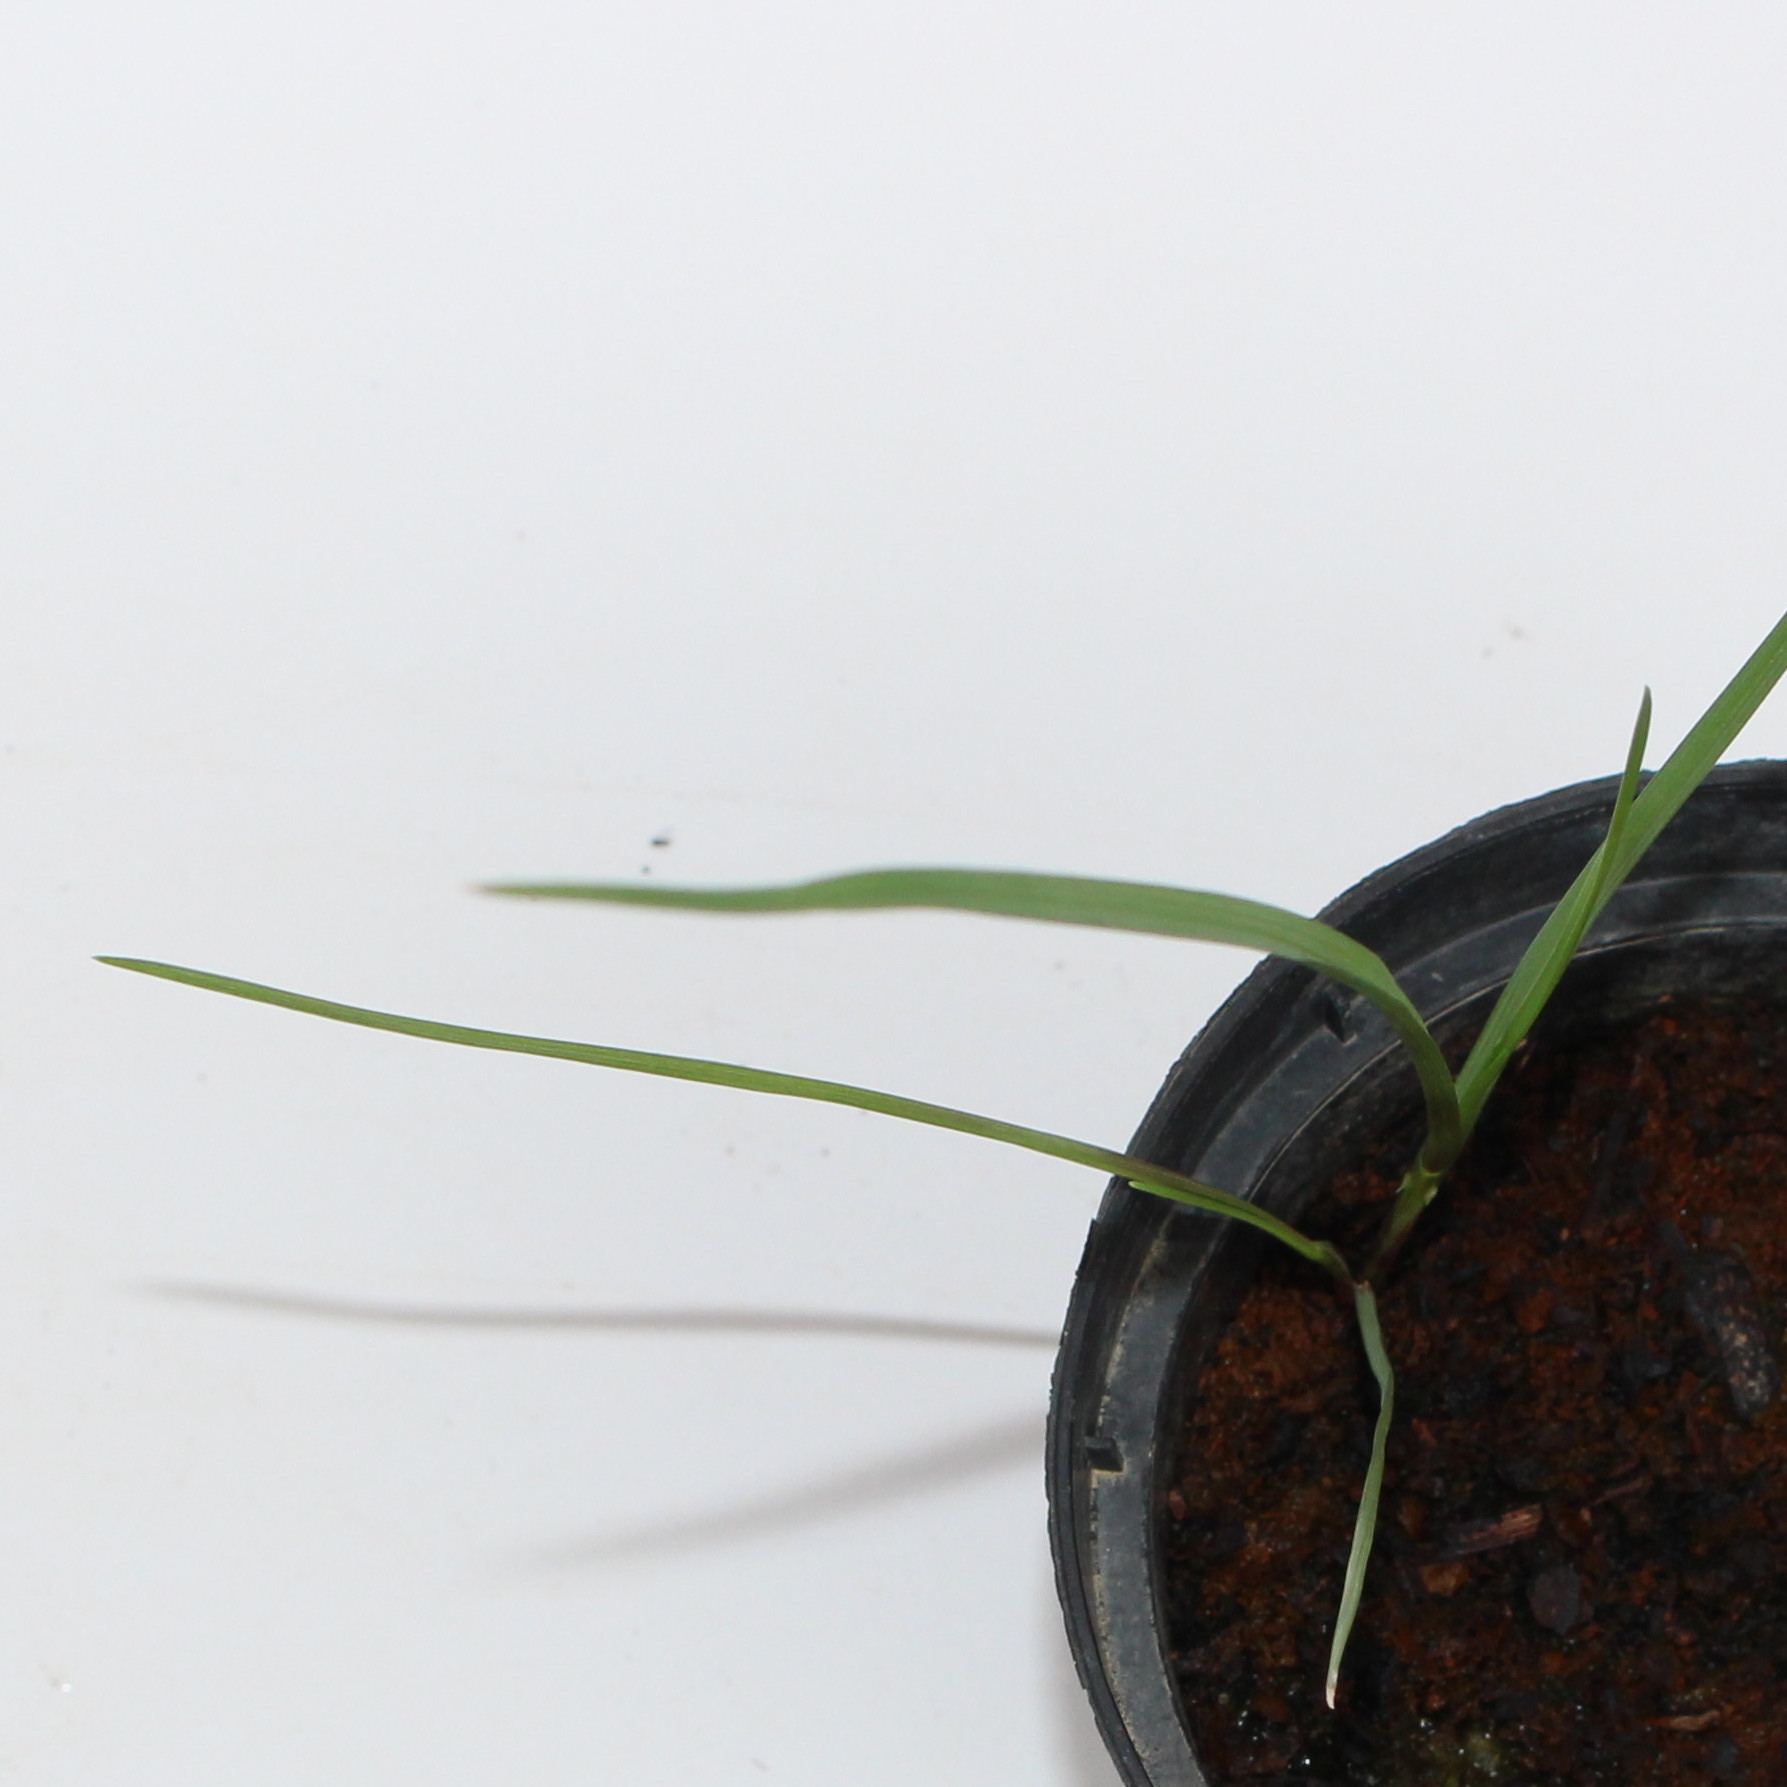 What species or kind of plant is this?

Lolium multiflorum
